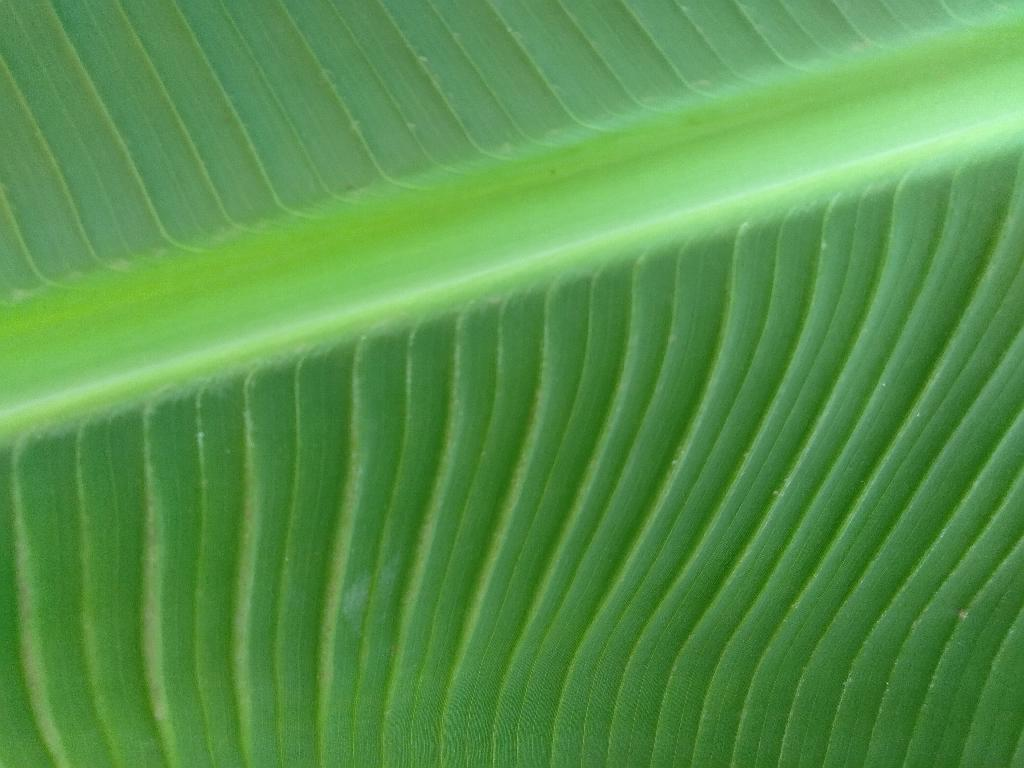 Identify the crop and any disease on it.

banana, healthy
